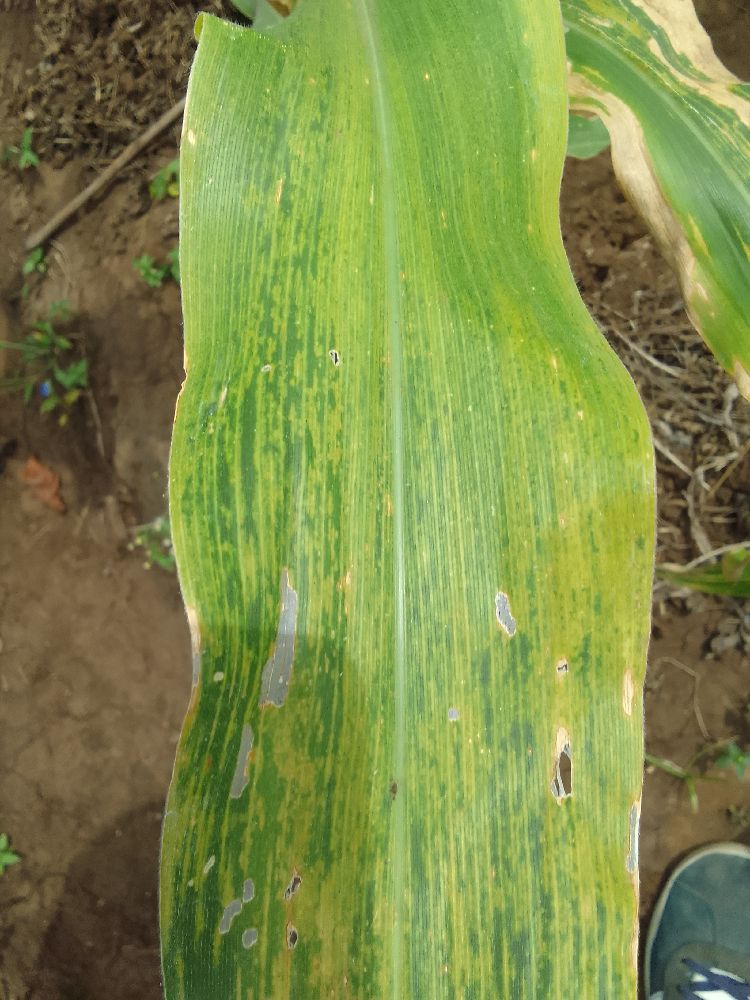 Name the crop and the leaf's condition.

maize, maize lethal necrosis
